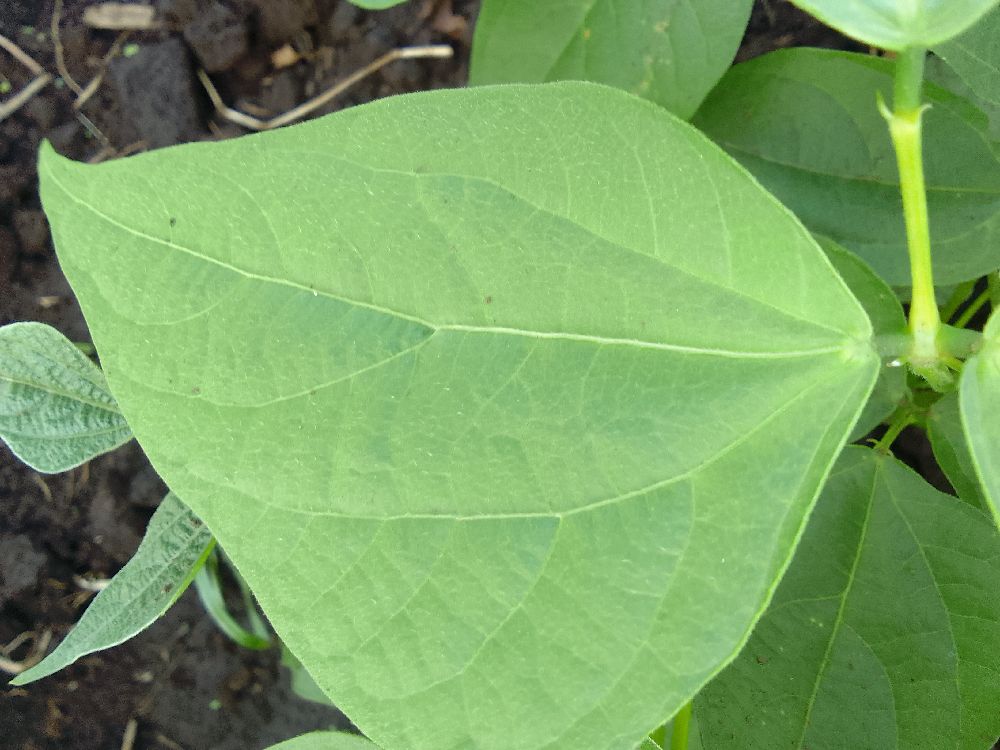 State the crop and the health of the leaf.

common bean, healthy
